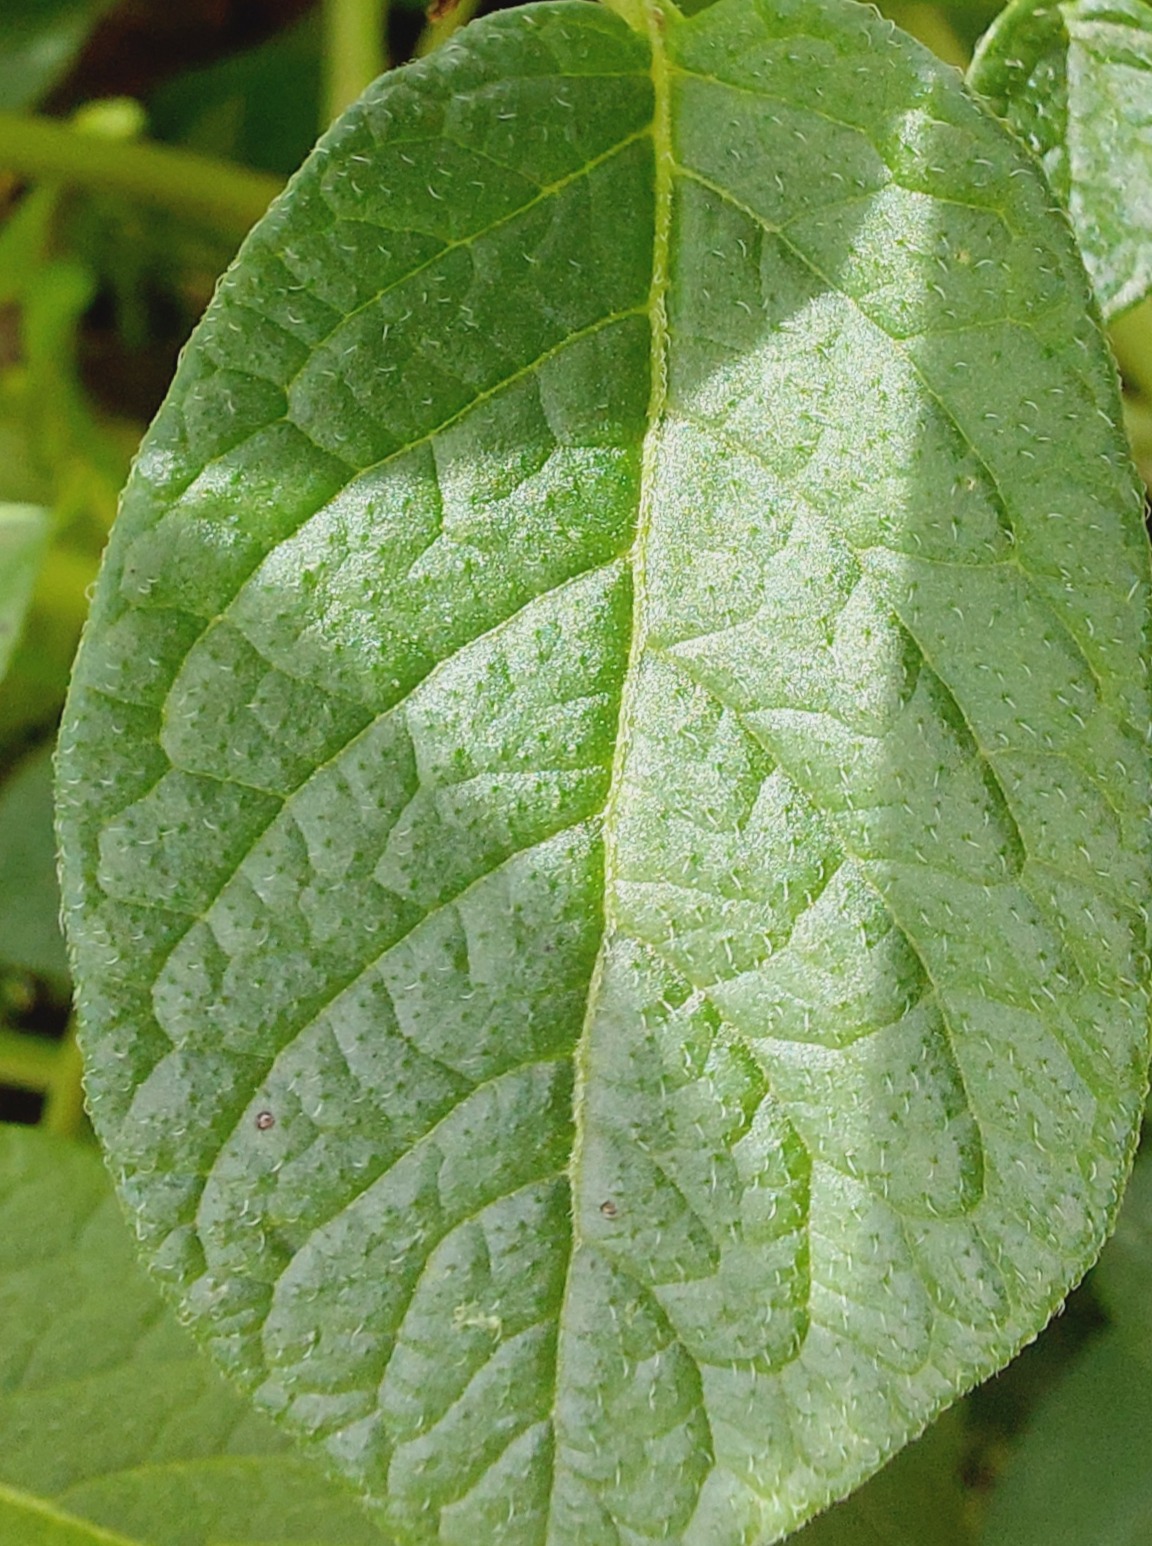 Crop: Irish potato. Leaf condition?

healthy
